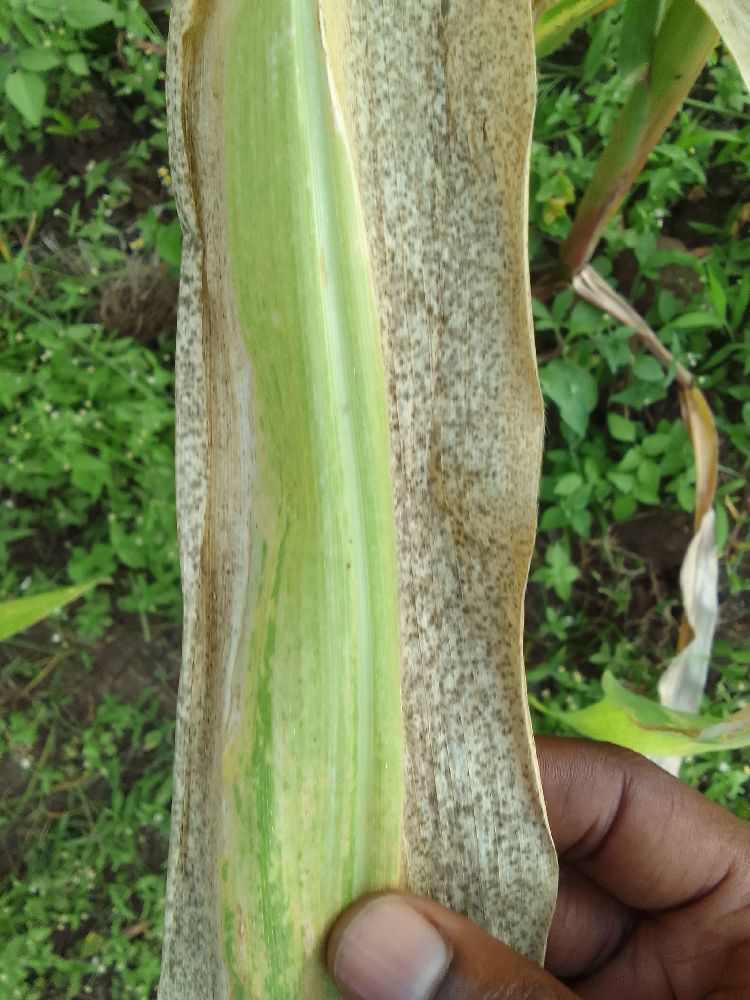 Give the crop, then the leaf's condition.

maize, maize lethal necrosis
